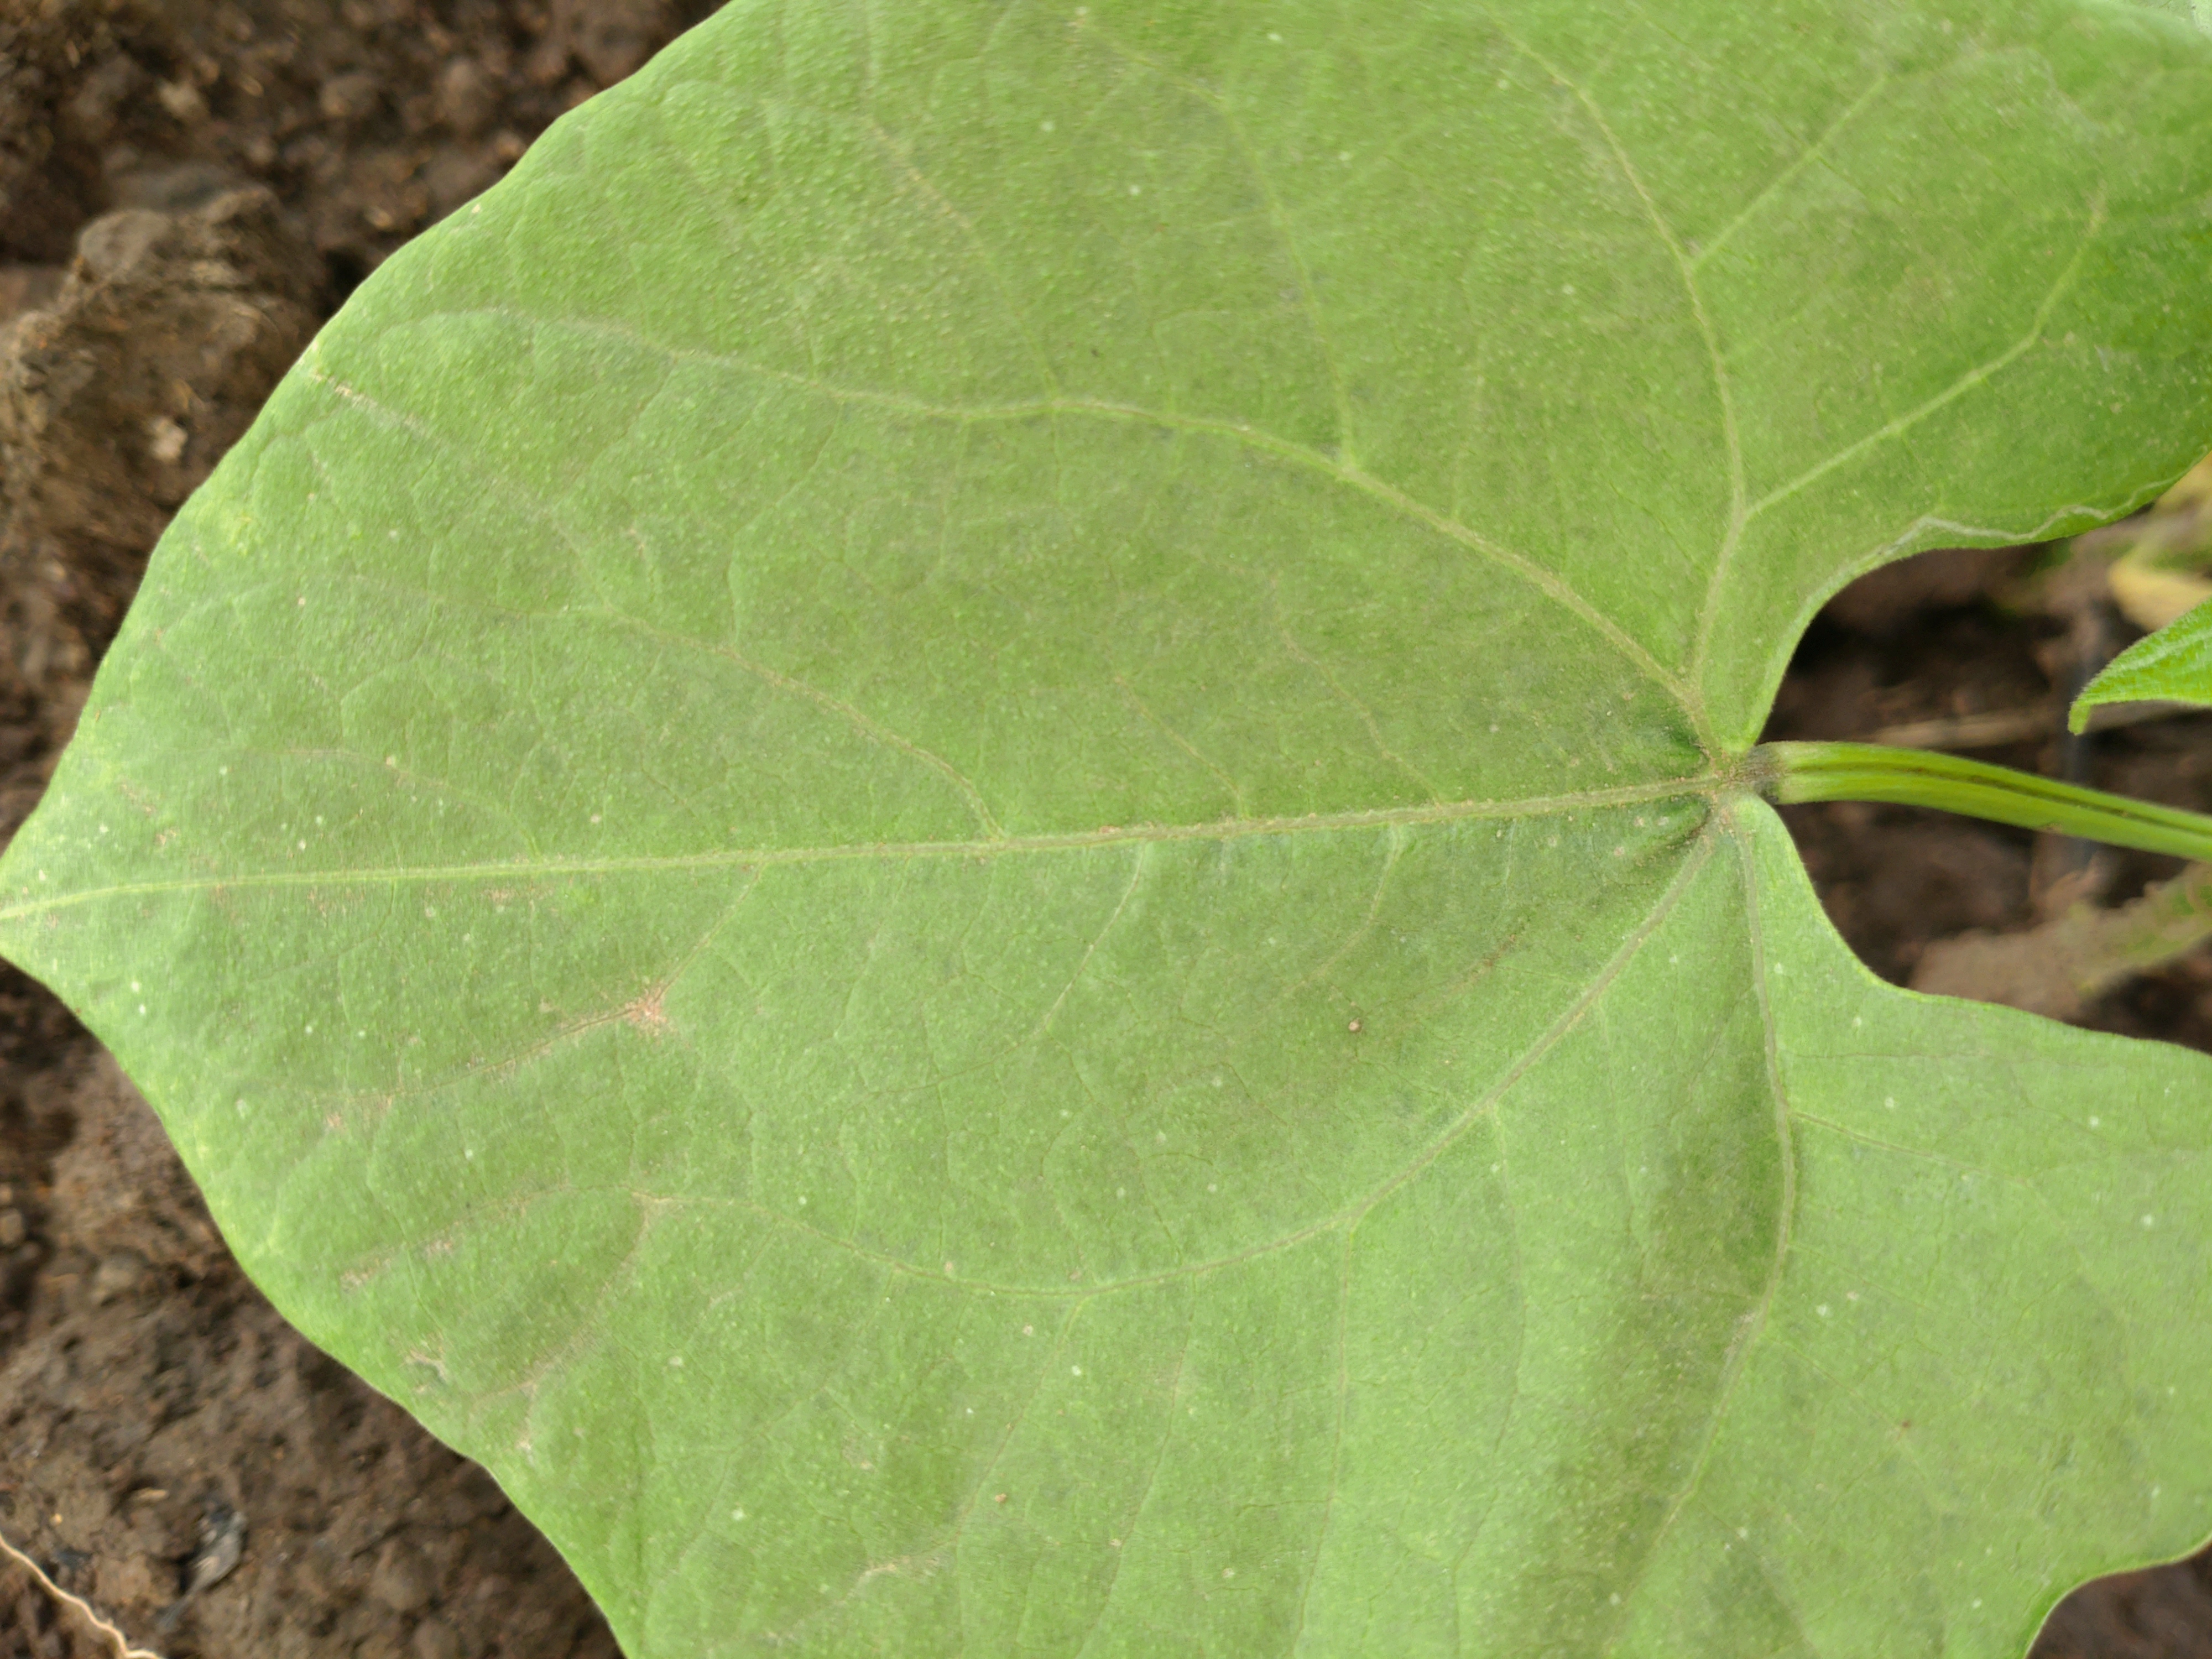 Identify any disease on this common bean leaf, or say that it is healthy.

healthy
